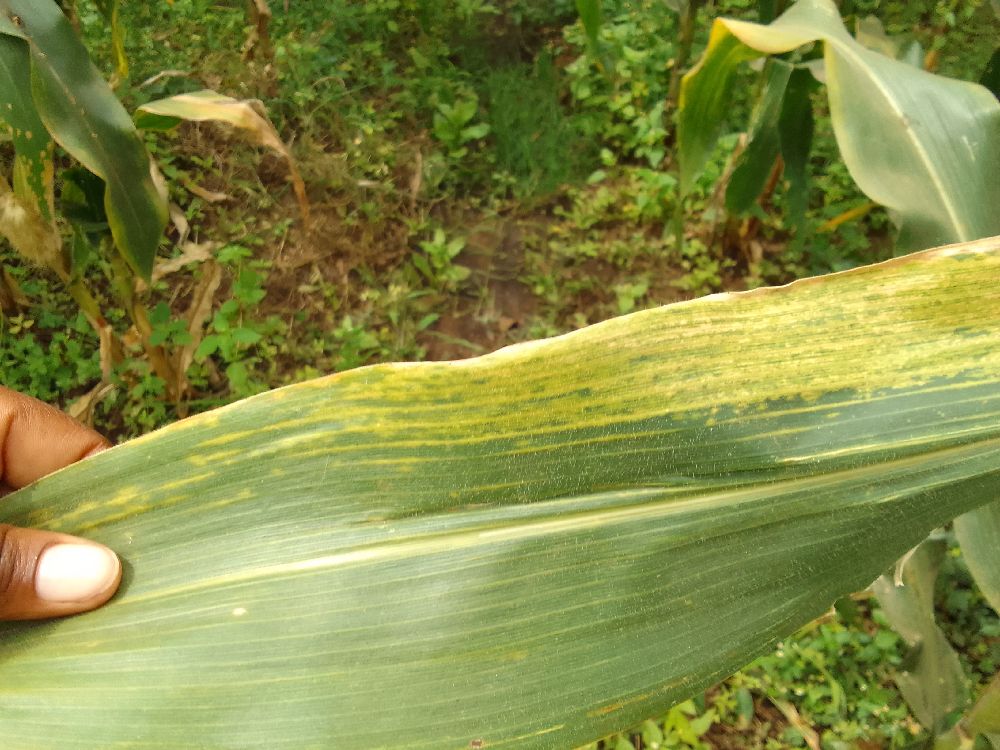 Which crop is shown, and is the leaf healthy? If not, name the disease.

maize, maize lethal necrosis
